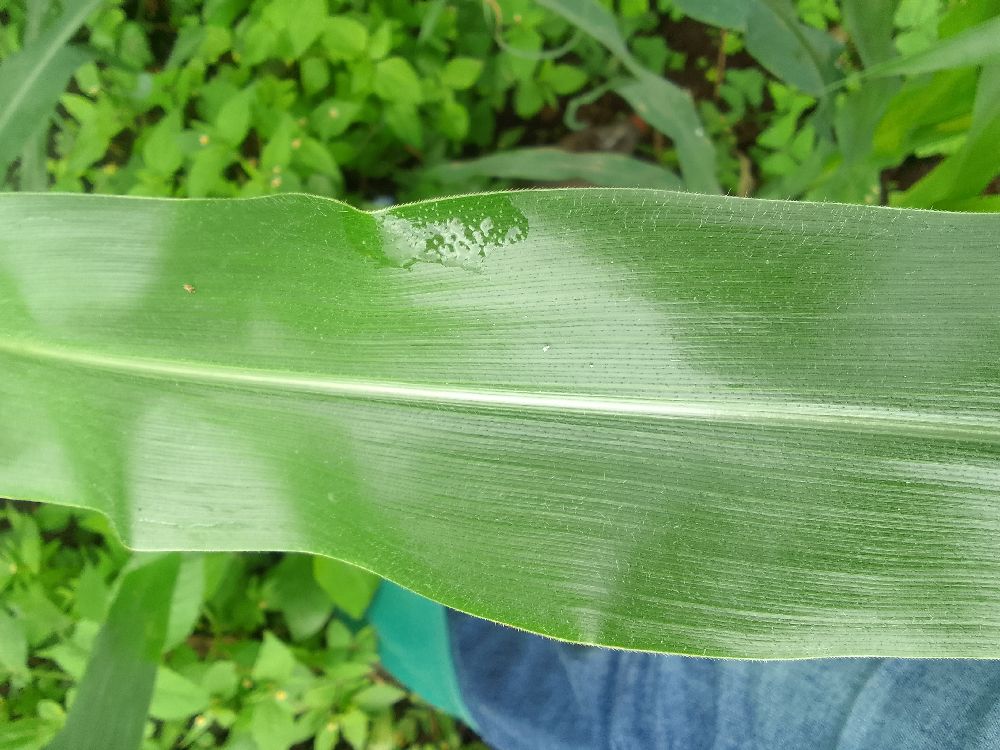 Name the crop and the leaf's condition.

maize, healthy
